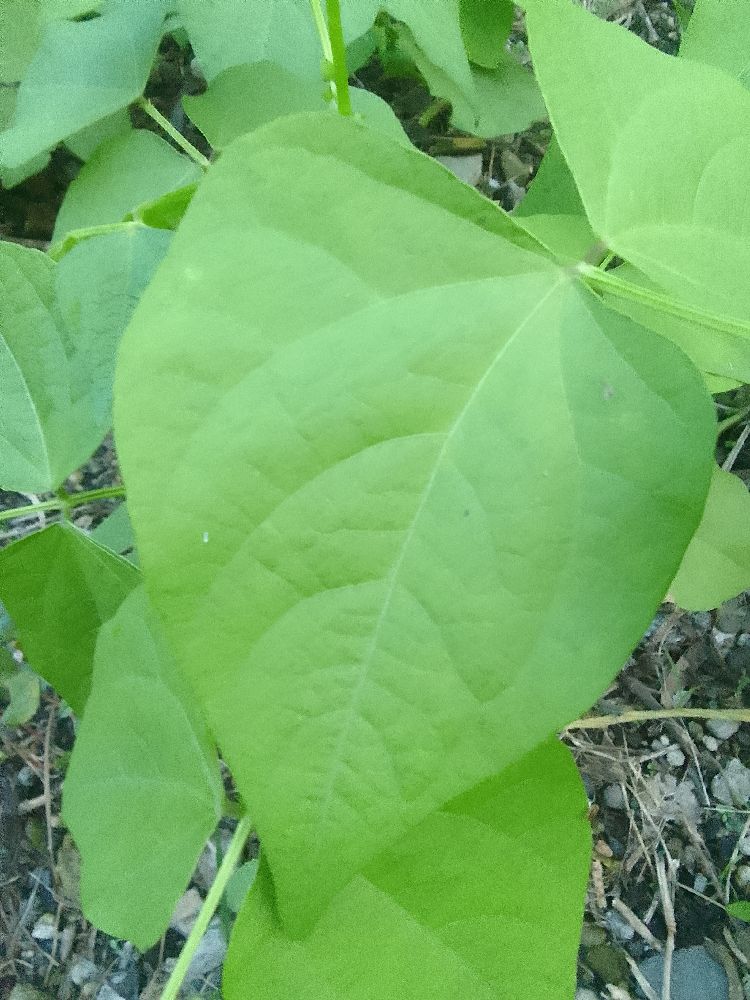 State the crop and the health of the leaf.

common bean, healthy
